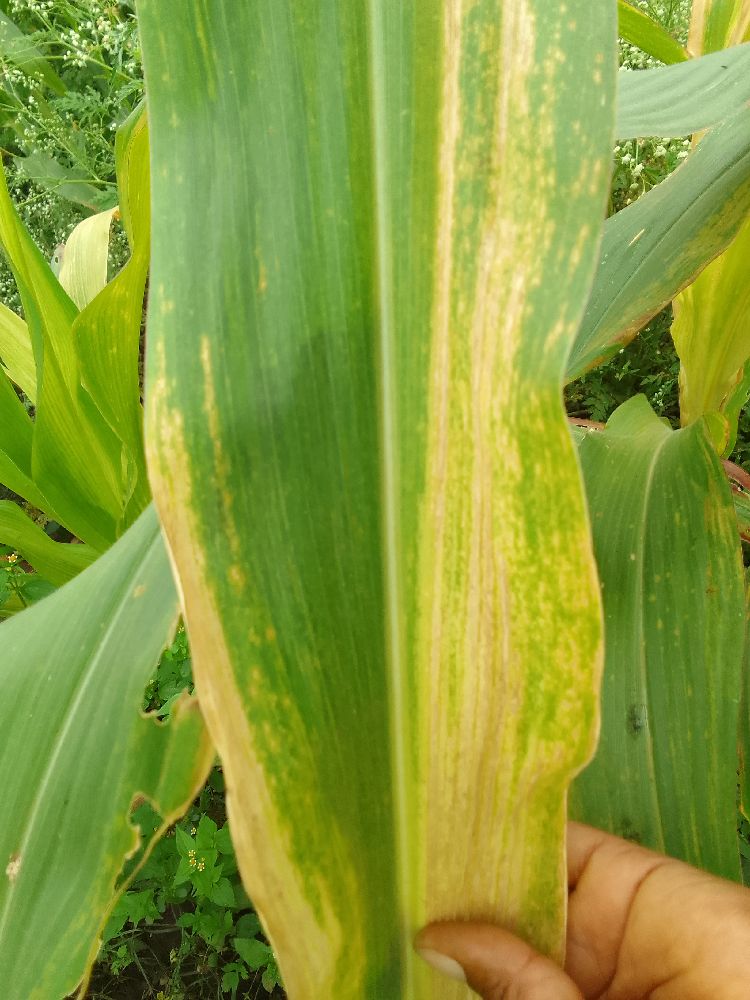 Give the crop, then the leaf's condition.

maize, maize lethal necrosis
